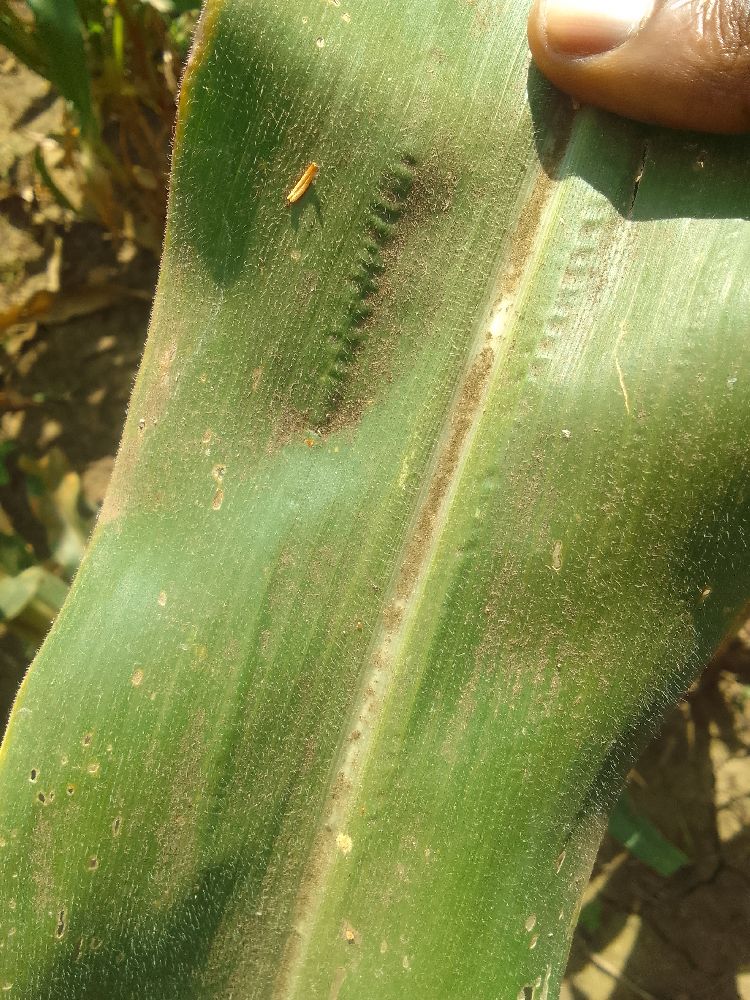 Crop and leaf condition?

maize, healthy
